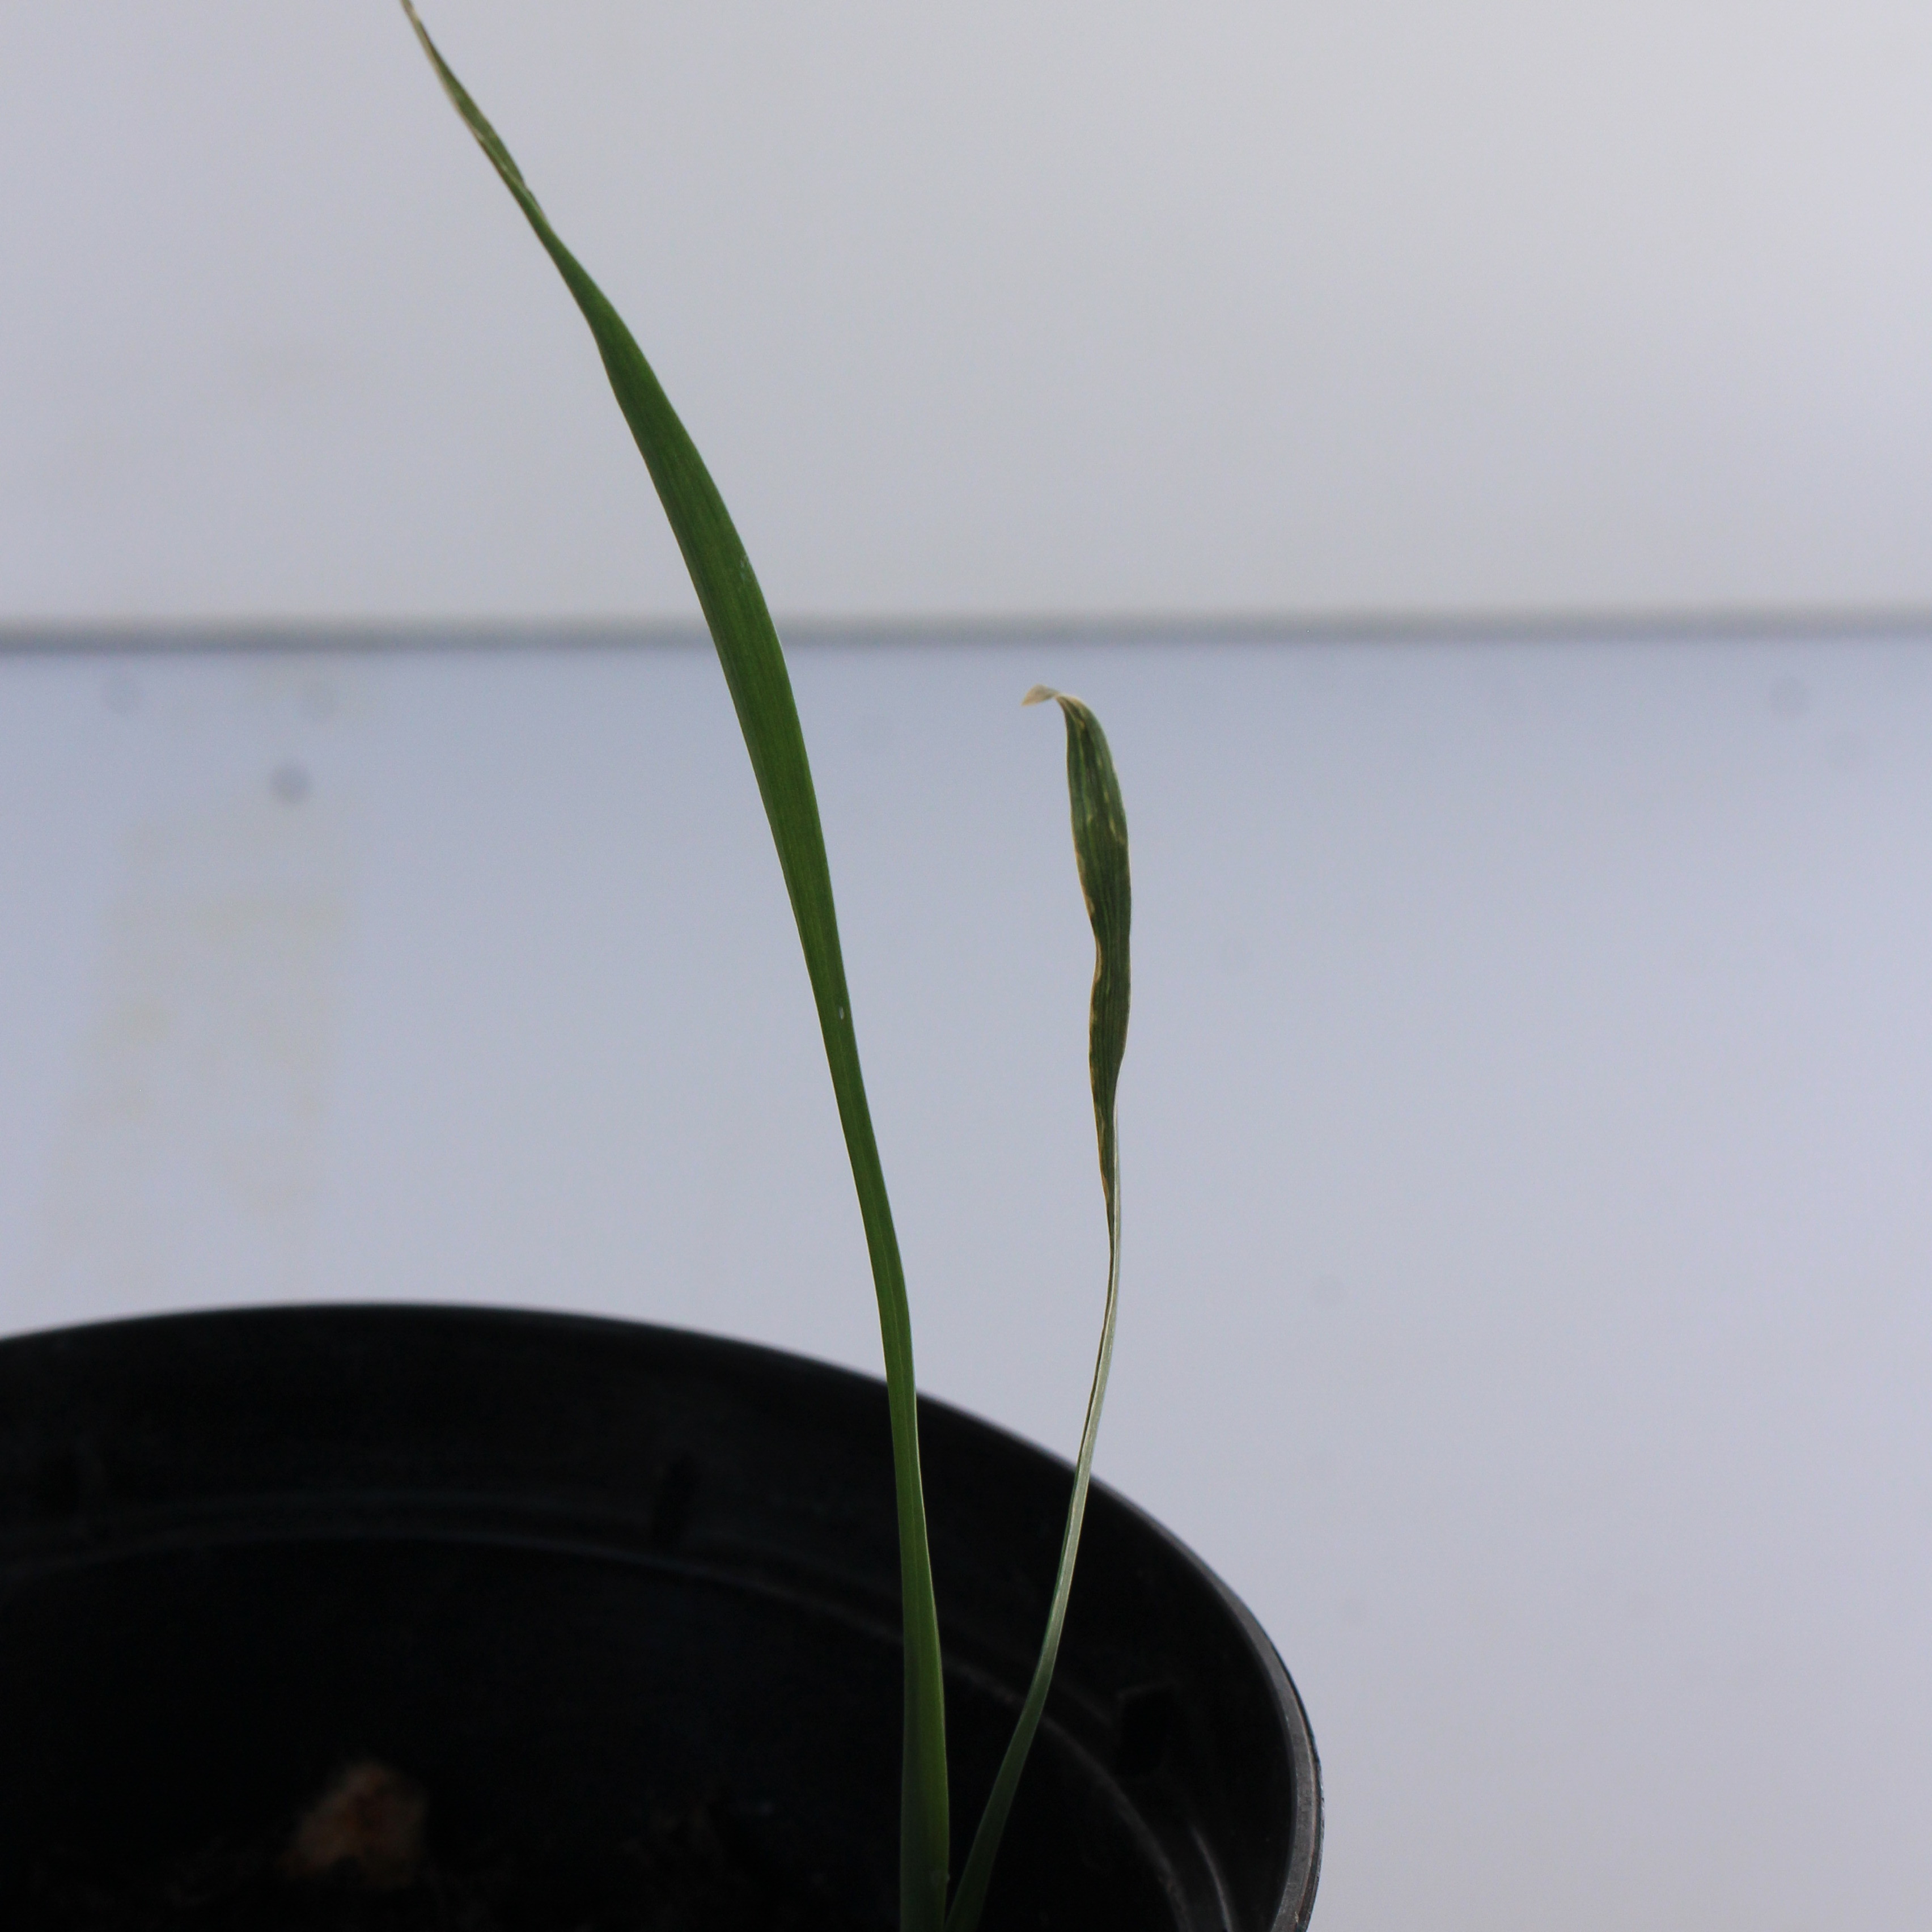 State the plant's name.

Avena sterilis
